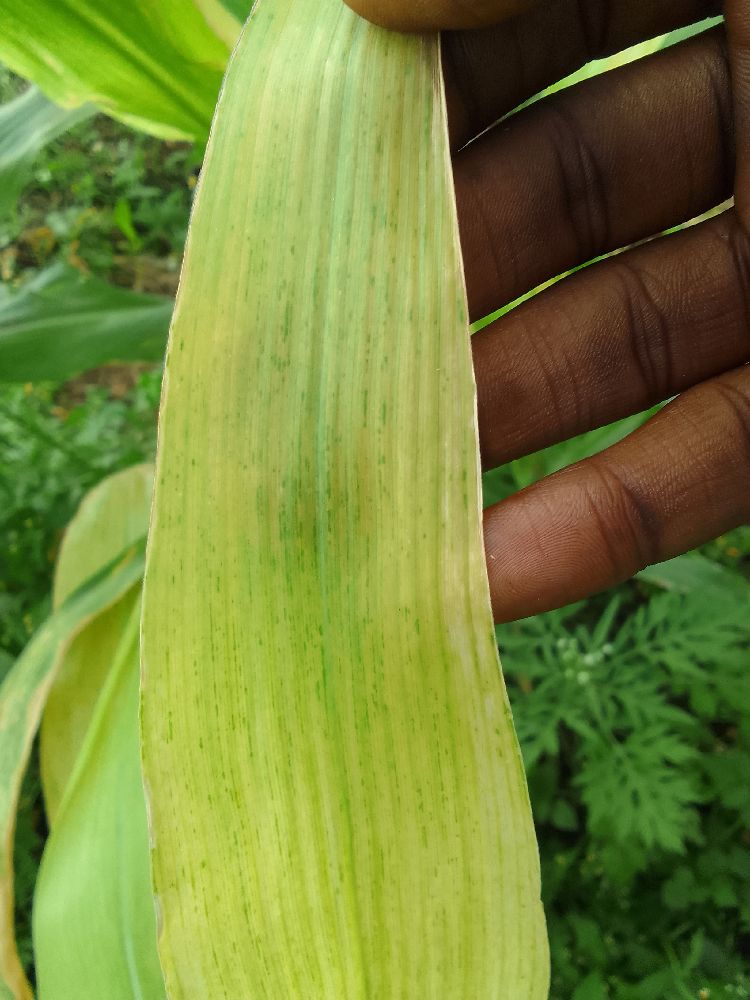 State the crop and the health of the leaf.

maize, maize lethal necrosis
